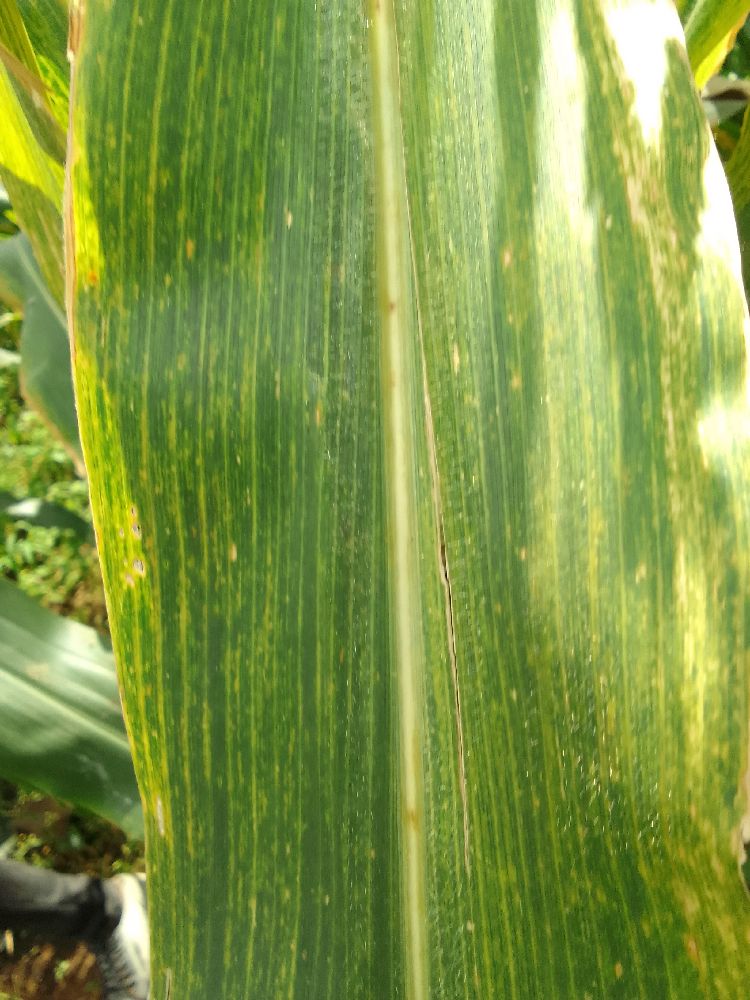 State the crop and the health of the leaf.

maize, maize lethal necrosis
